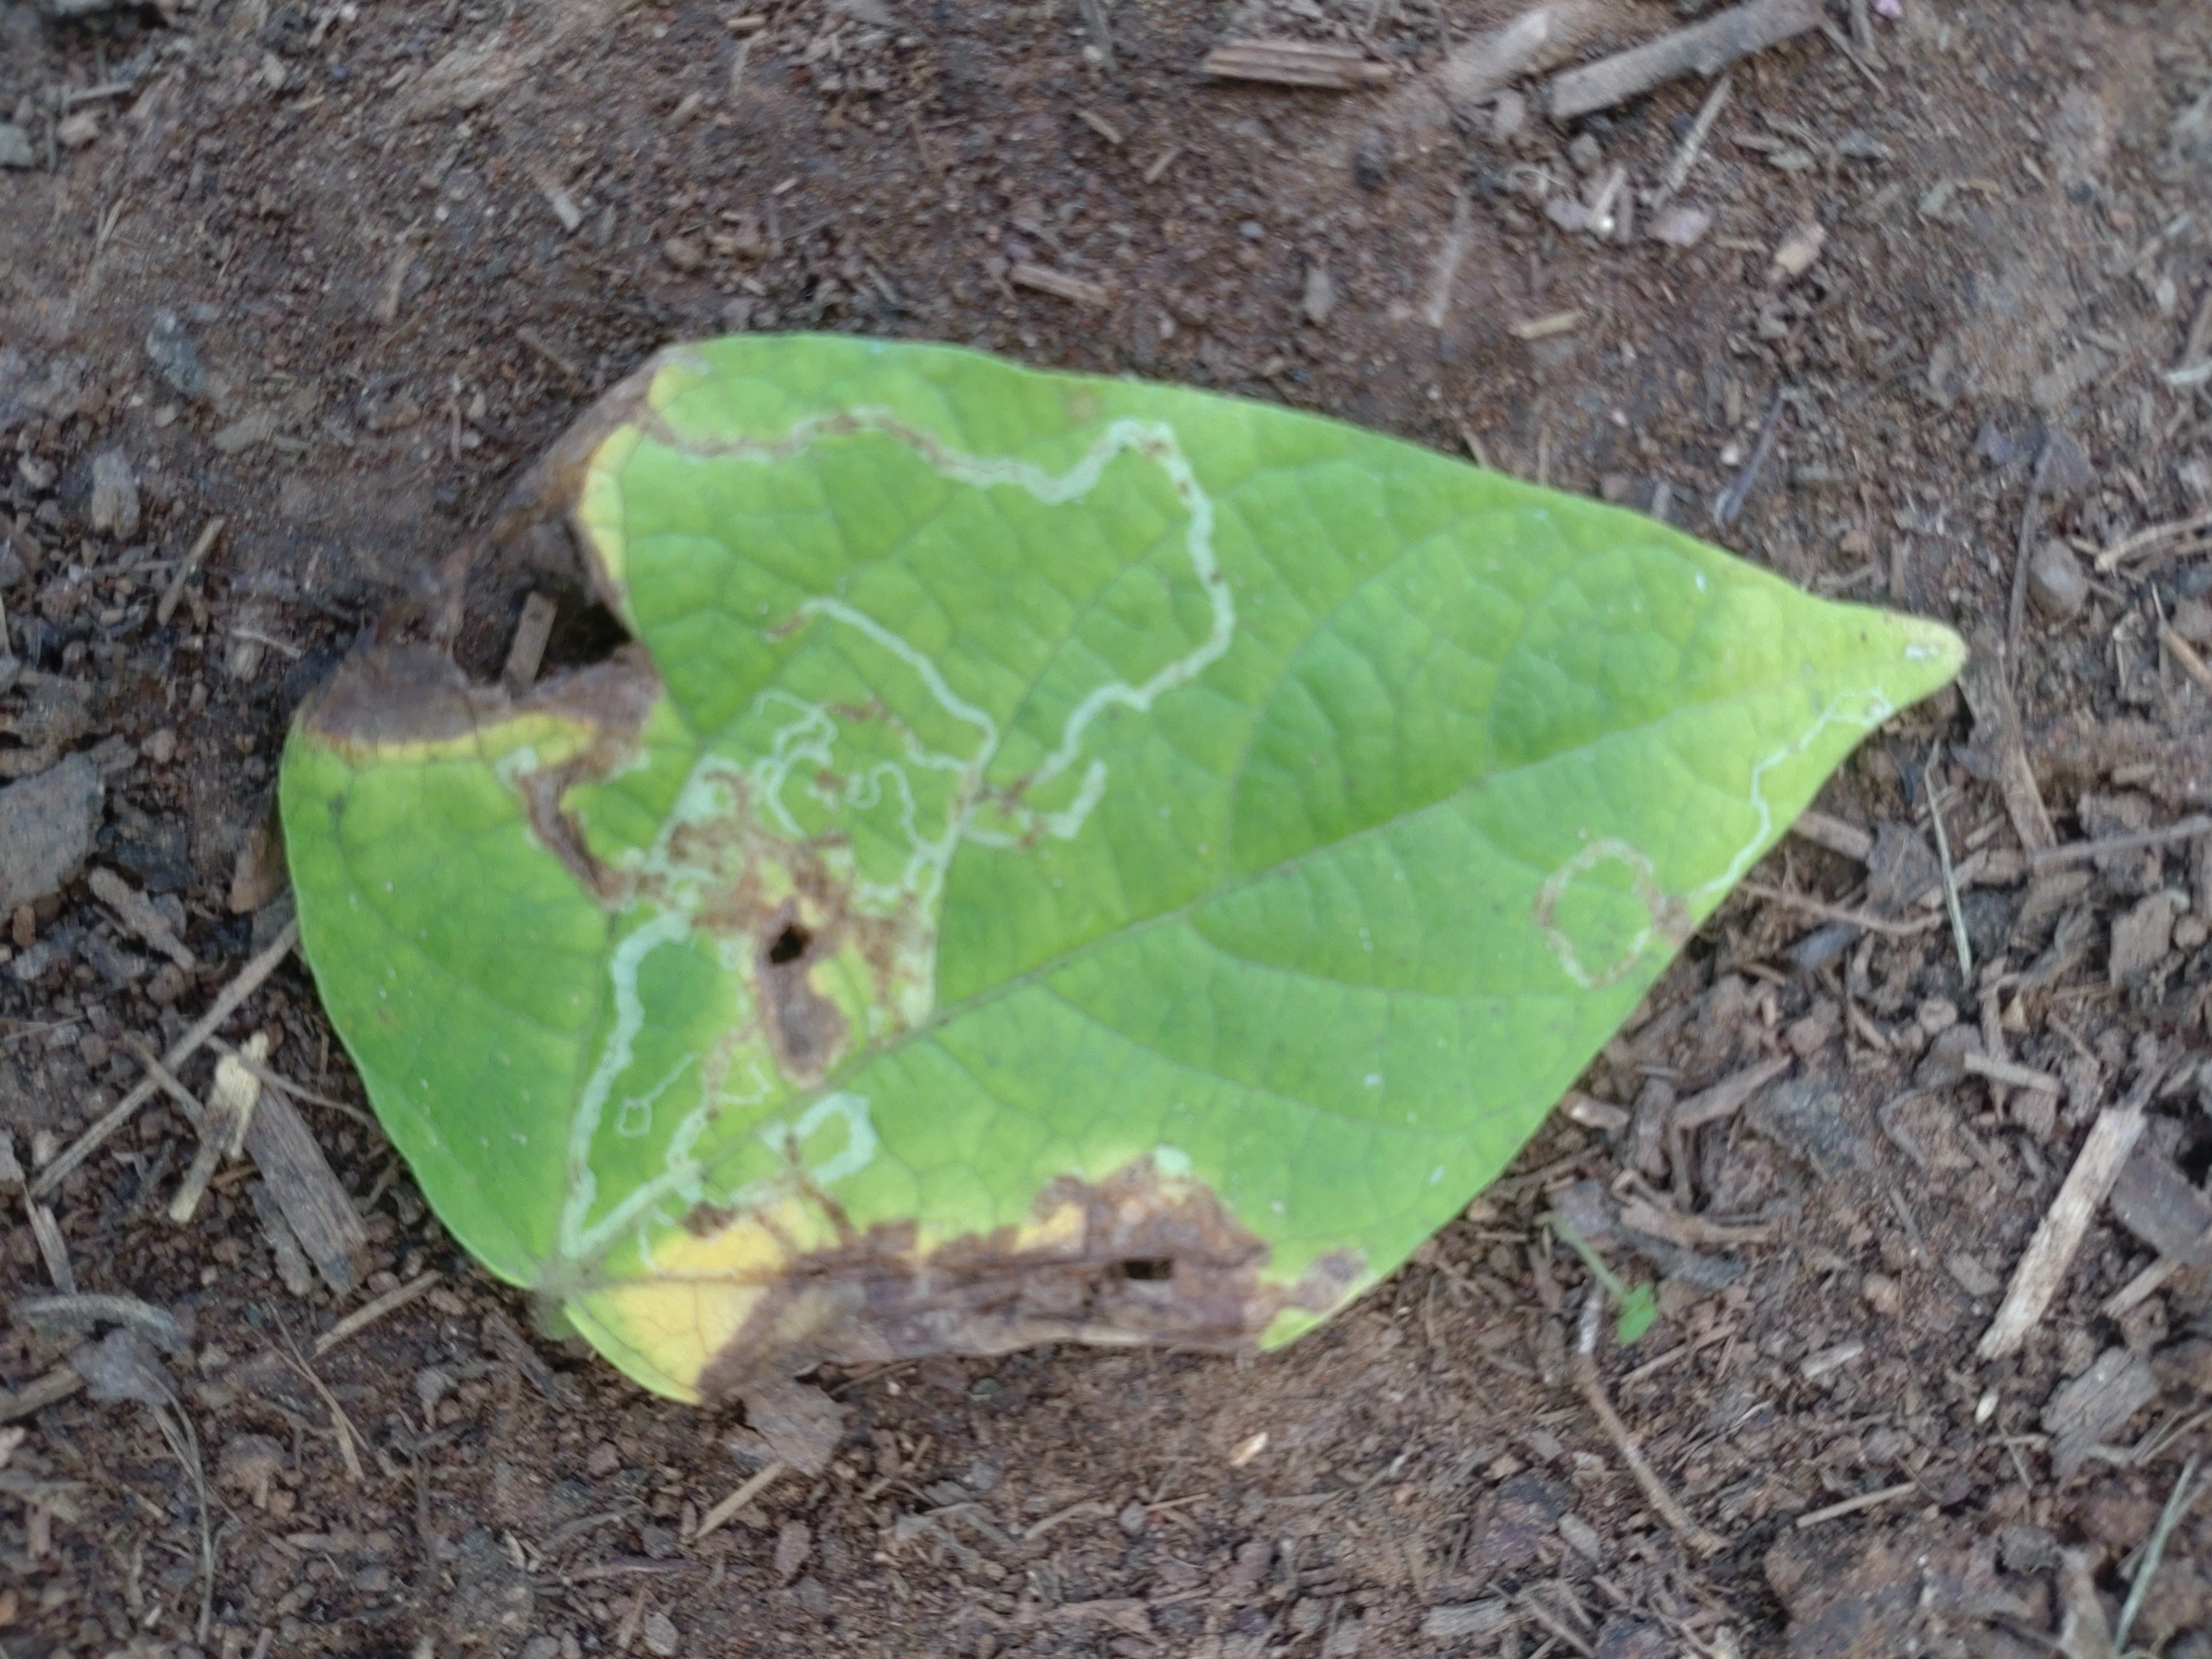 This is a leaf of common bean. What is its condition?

anthracnose
